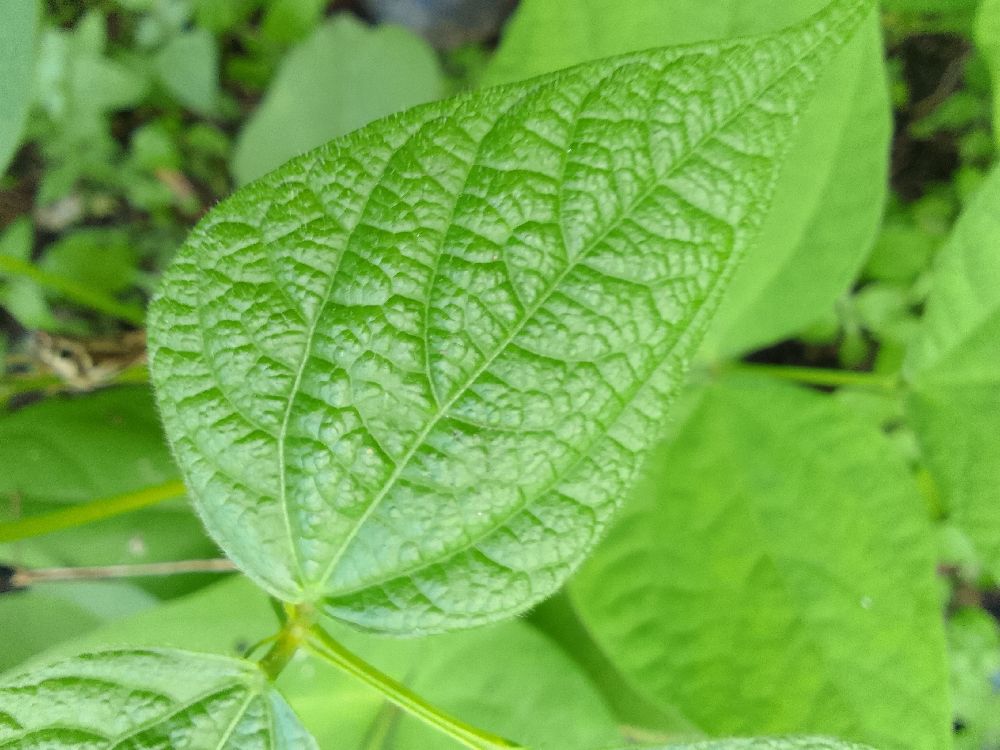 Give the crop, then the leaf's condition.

common bean, healthy
